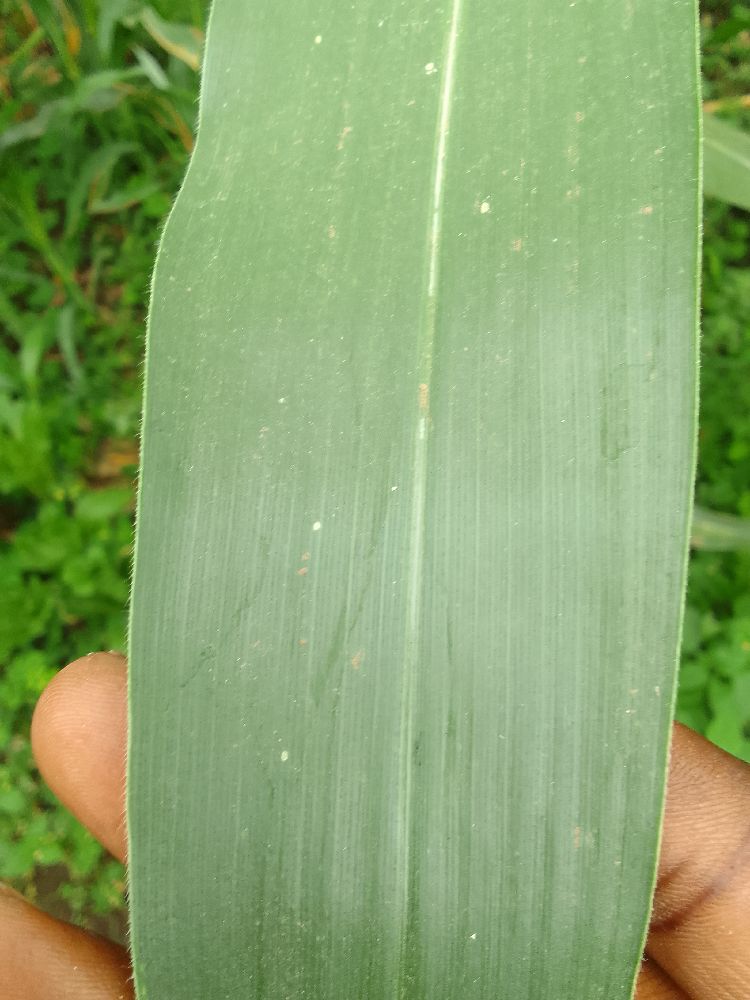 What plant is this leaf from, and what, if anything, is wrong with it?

maize, healthy
